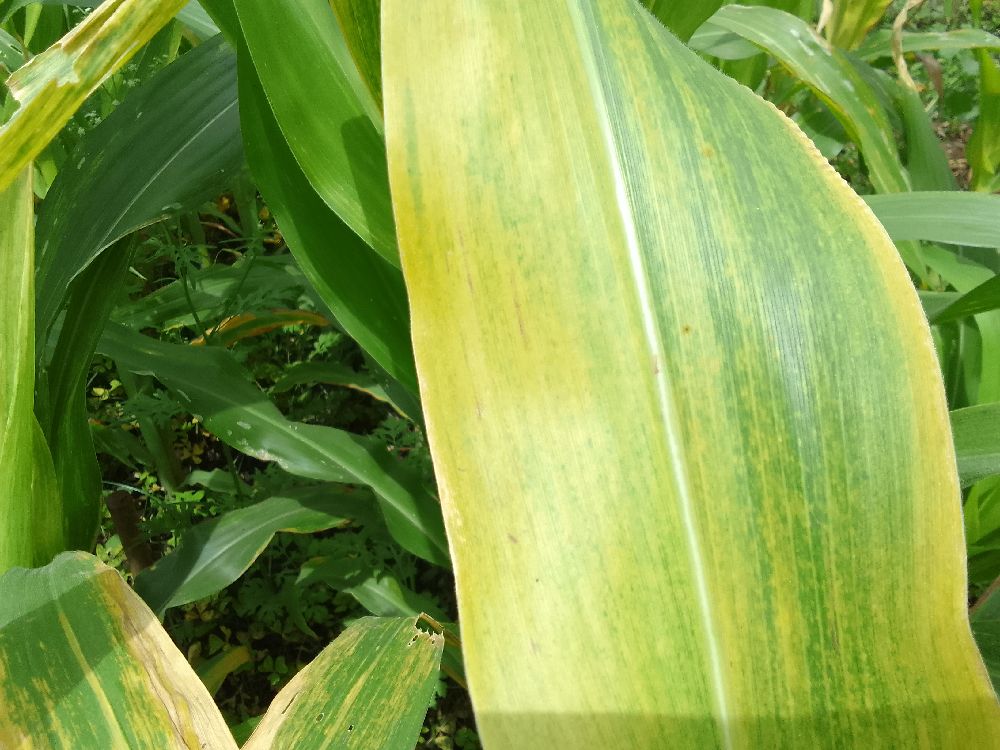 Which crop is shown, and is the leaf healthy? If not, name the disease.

maize, maize lethal necrosis
